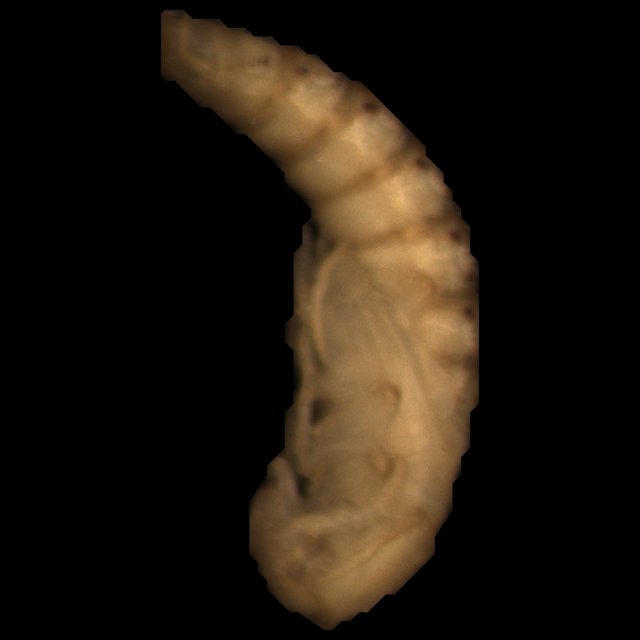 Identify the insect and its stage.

mealworm pupa
